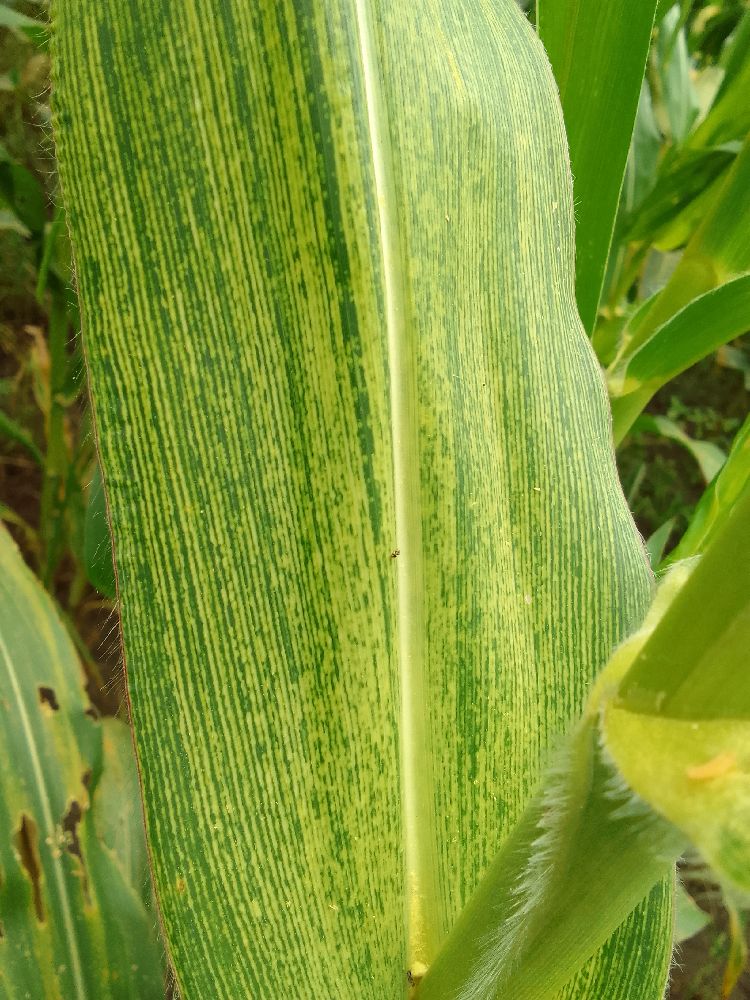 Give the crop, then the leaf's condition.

maize, maize streak virus
